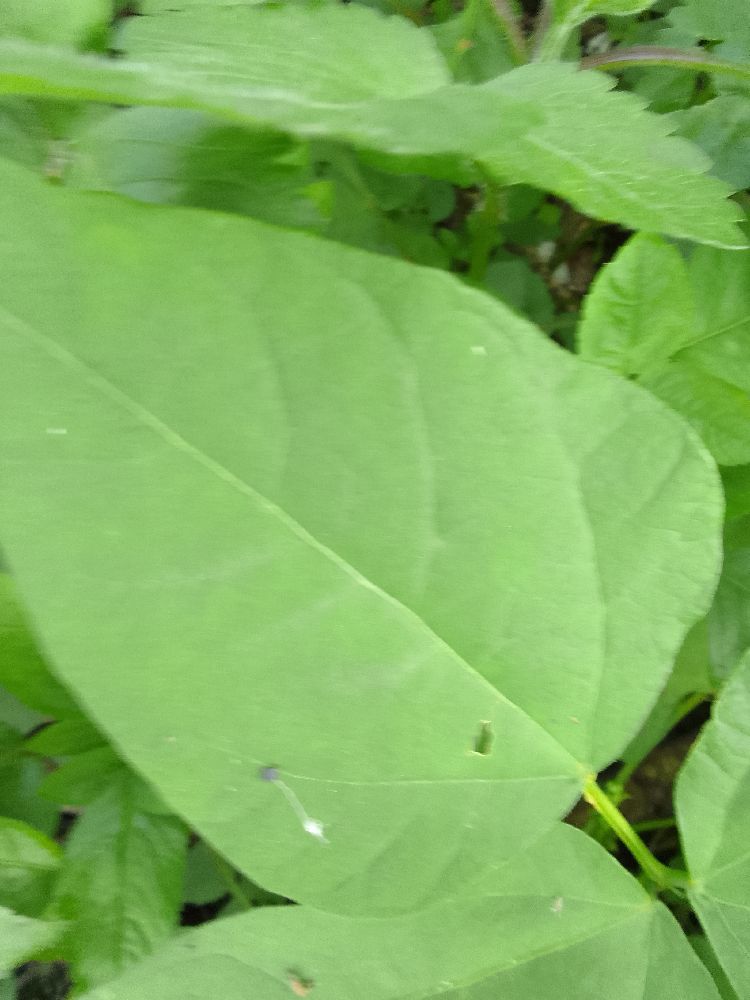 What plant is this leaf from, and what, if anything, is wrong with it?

common bean, healthy
